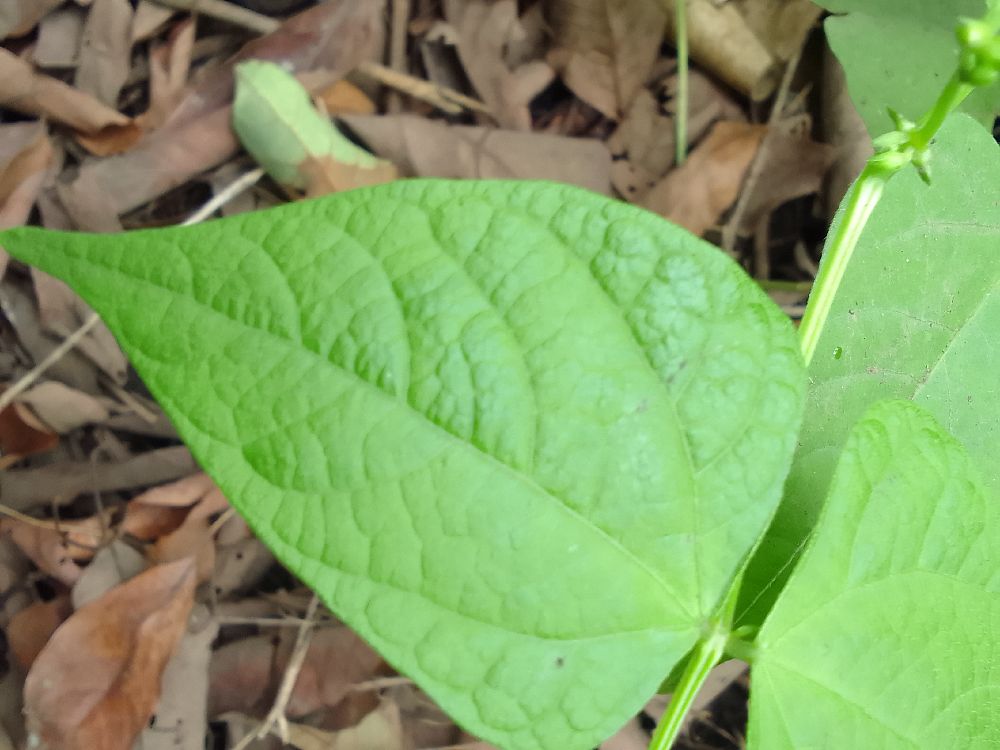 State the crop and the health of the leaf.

common bean, healthy
